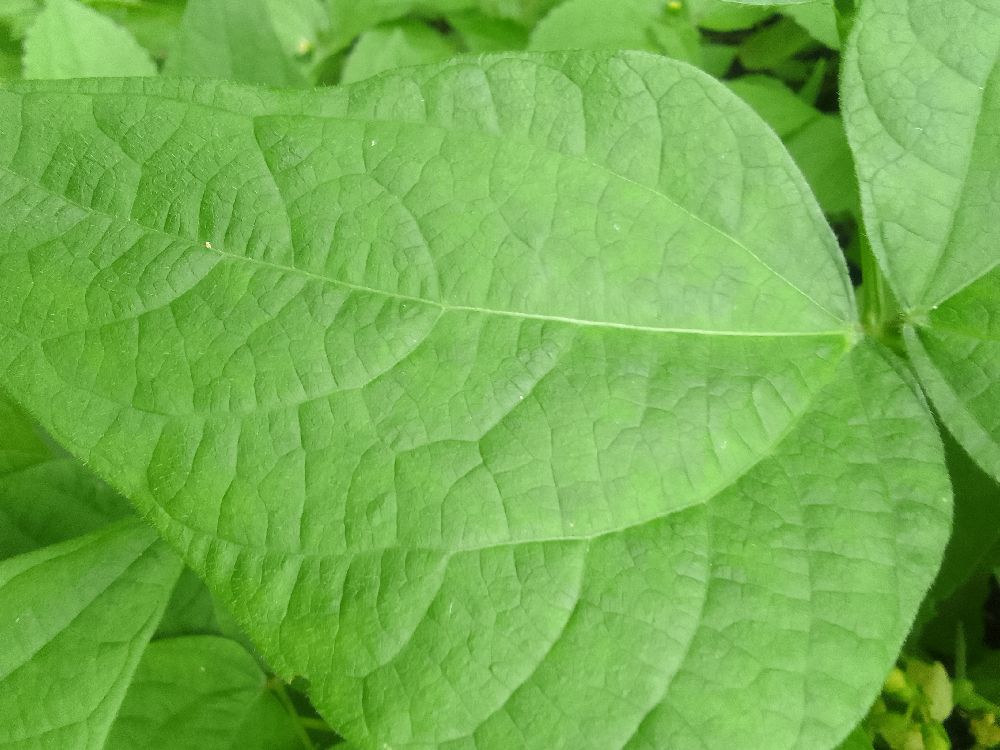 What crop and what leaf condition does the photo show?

common bean, healthy
